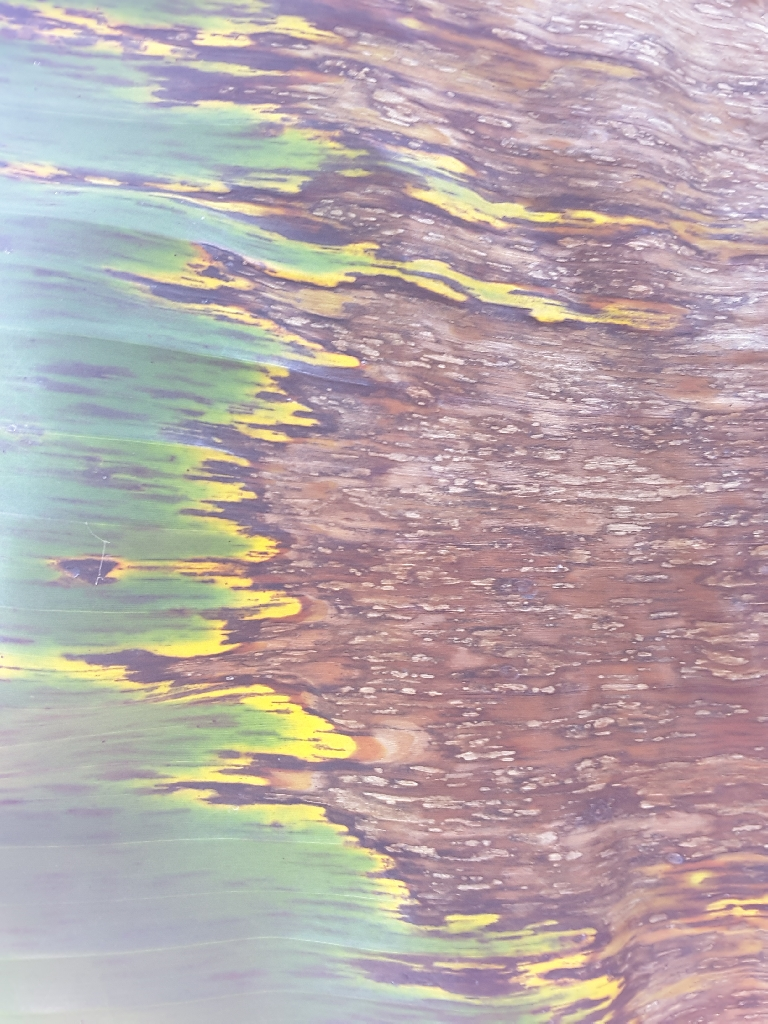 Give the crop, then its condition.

banana, black sigatoka
